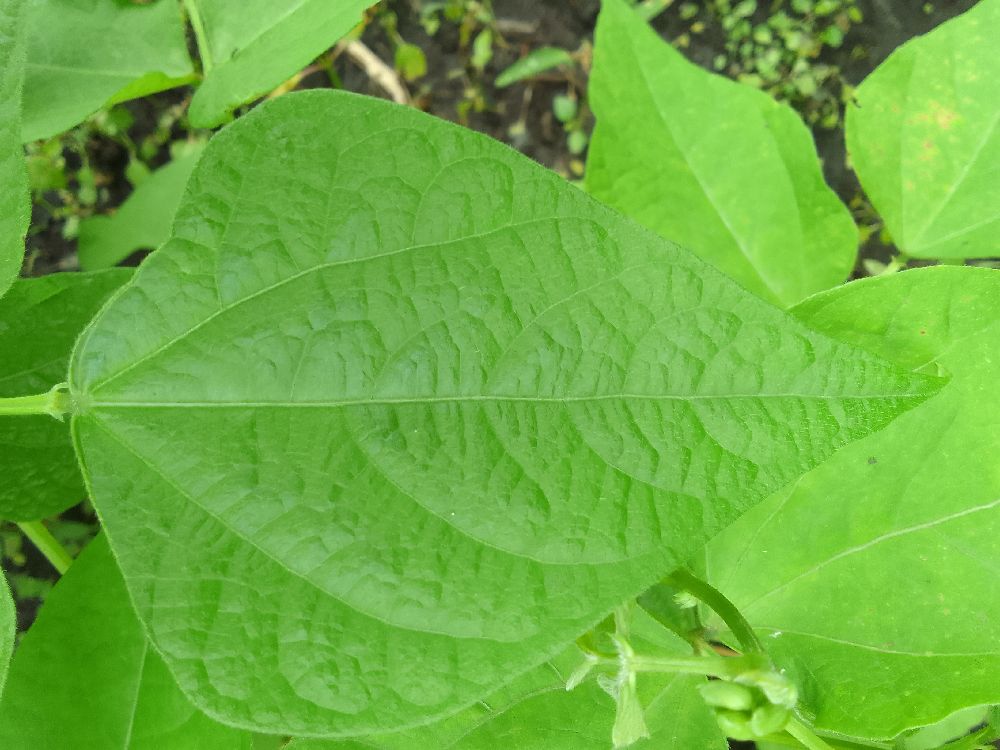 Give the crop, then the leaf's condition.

common bean, healthy
